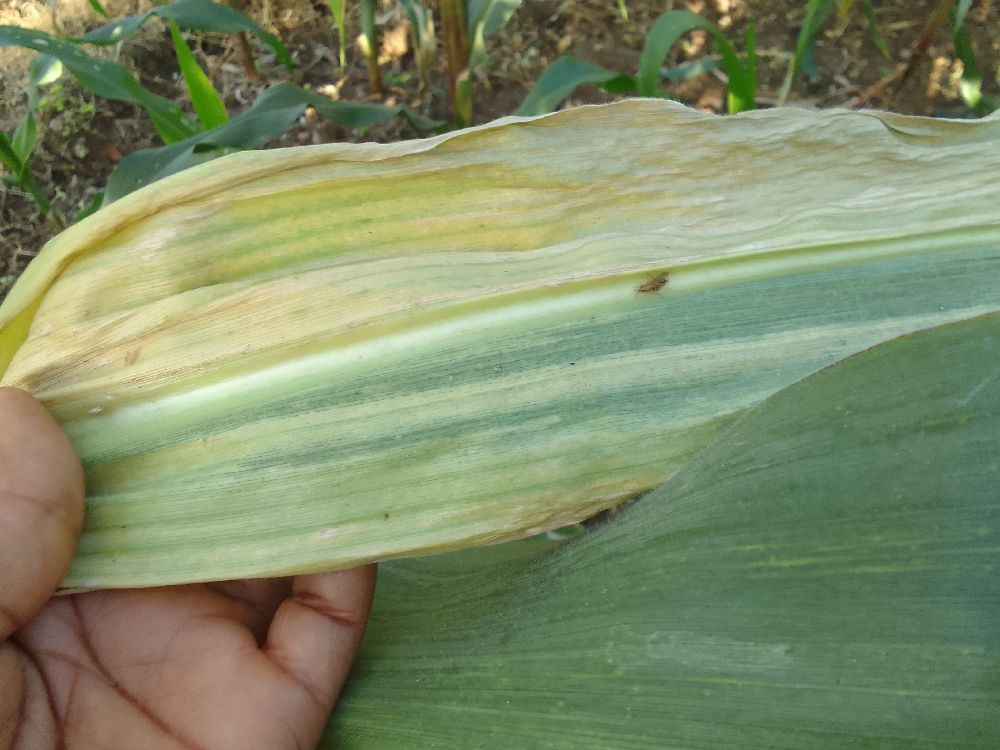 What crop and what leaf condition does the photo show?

maize, maize lethal necrosis
